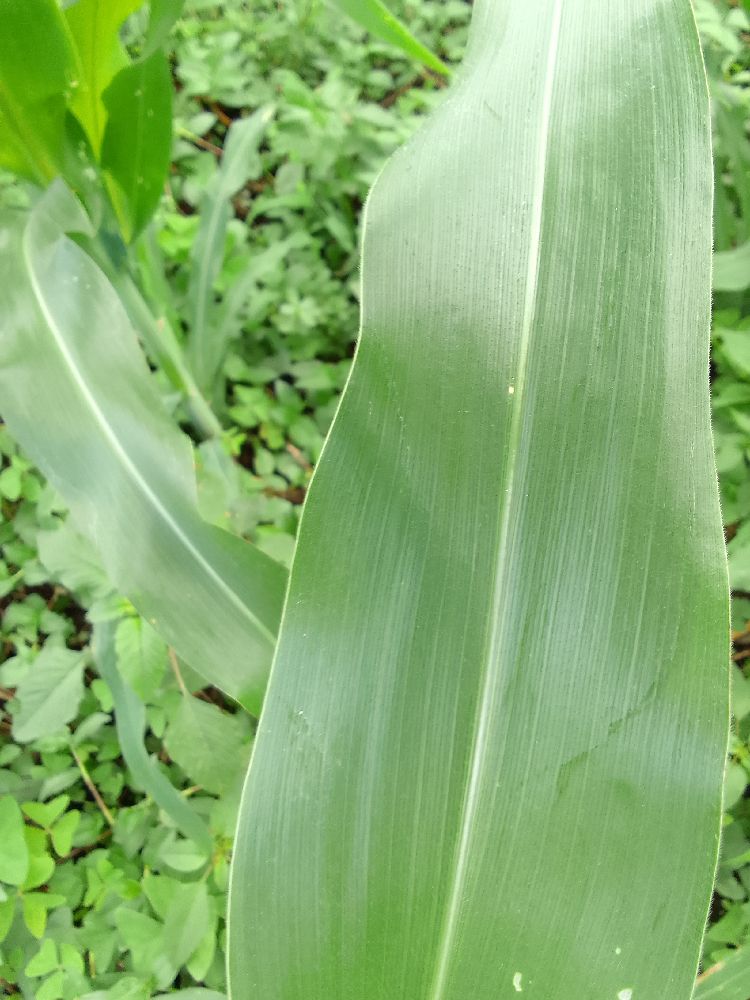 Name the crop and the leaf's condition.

maize, healthy
